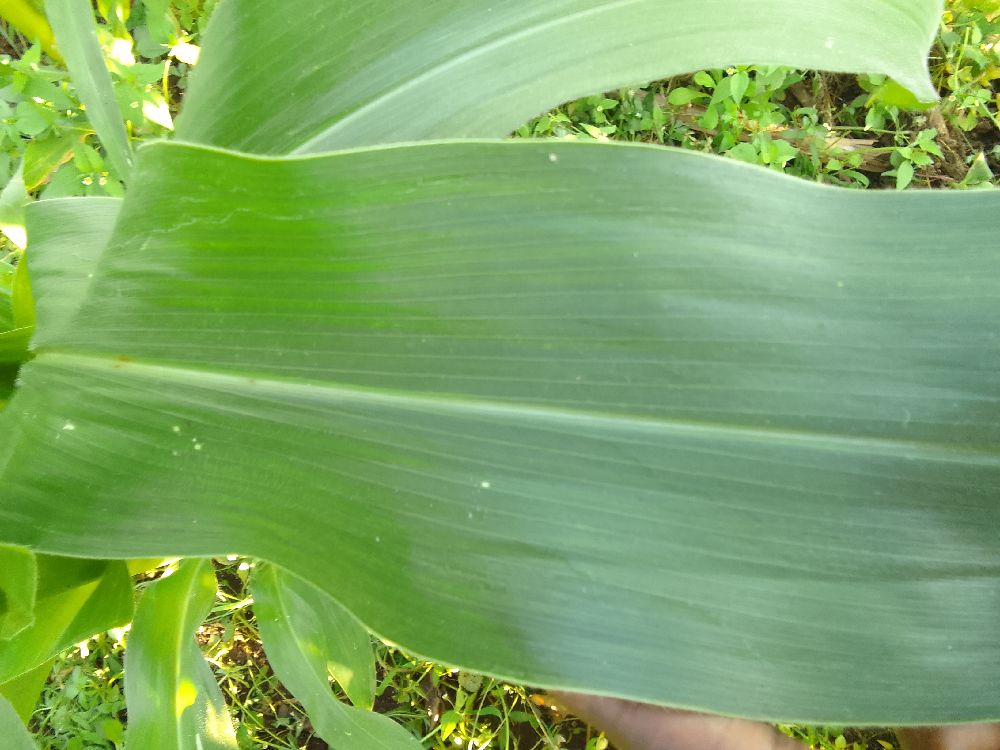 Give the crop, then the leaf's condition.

maize, healthy
